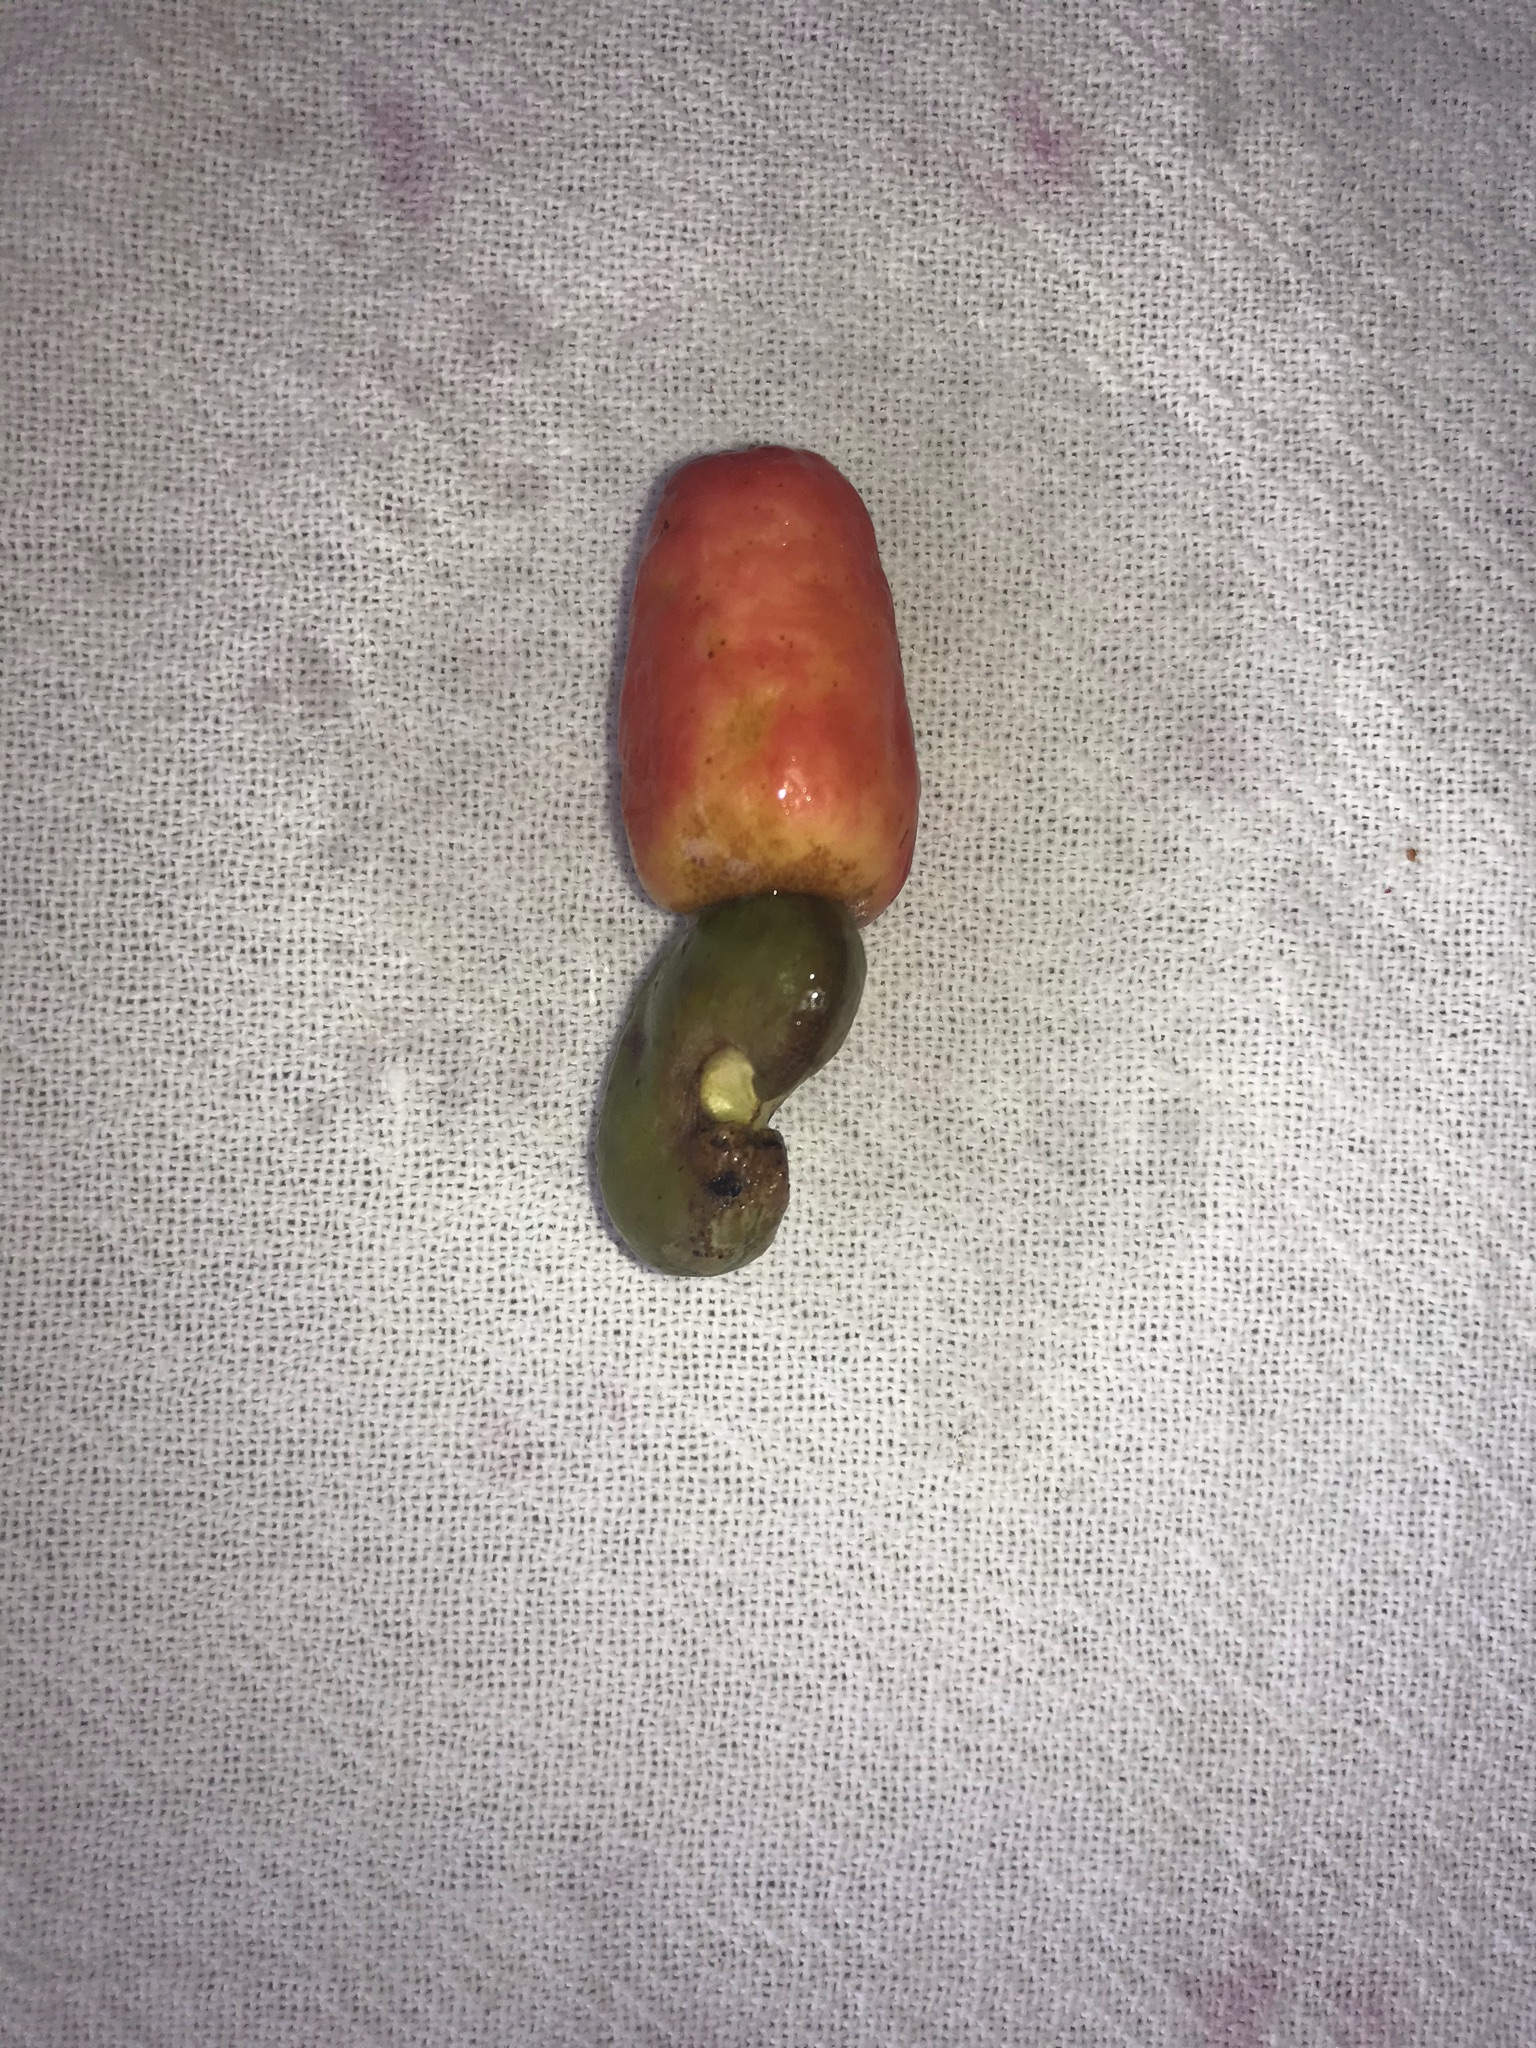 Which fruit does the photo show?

caju vermelho
